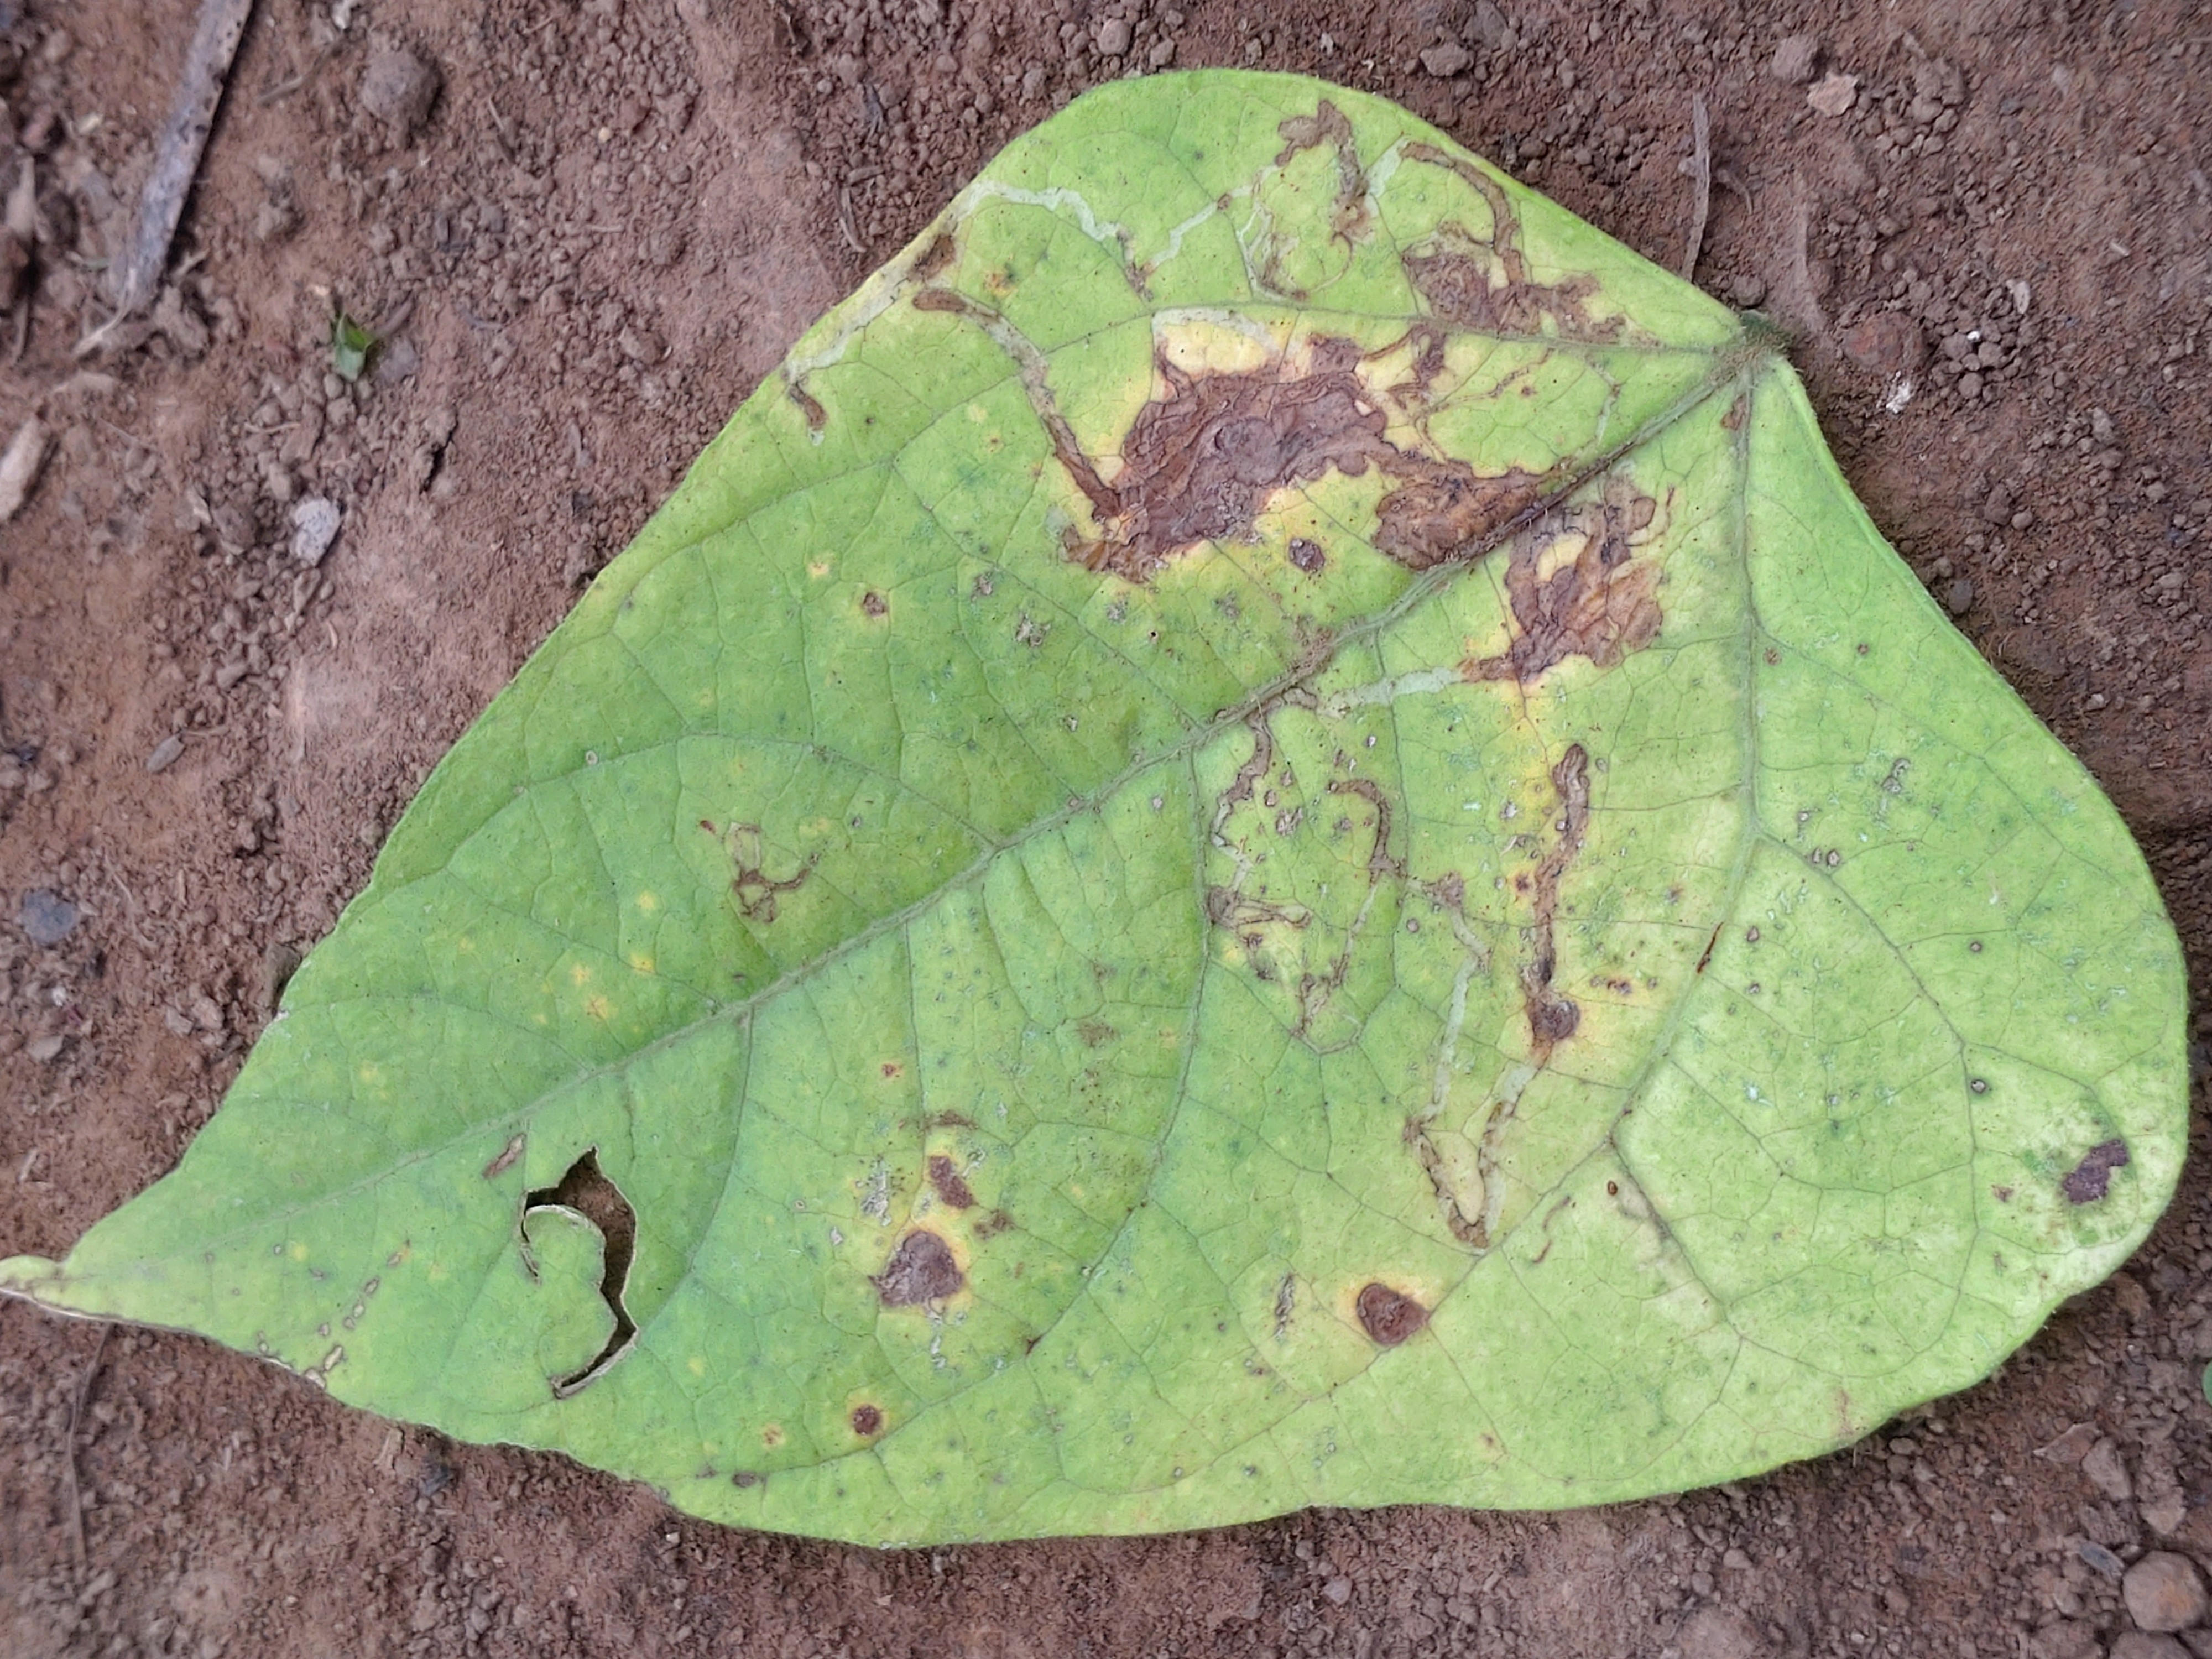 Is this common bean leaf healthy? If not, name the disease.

anthracnose
